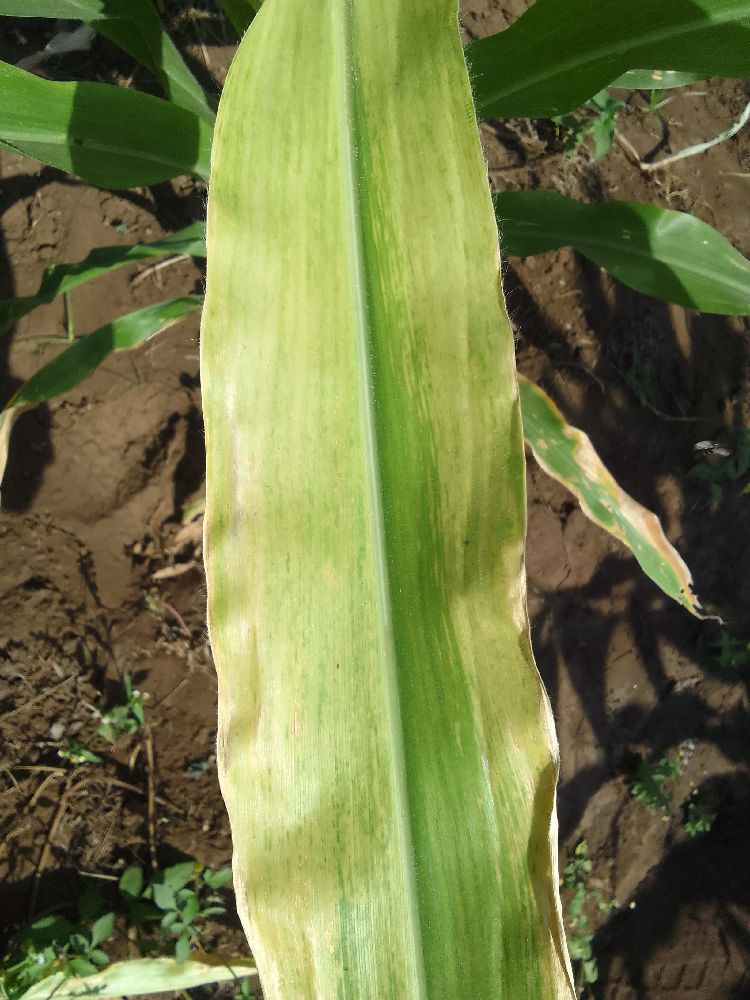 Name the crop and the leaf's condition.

maize, maize lethal necrosis
